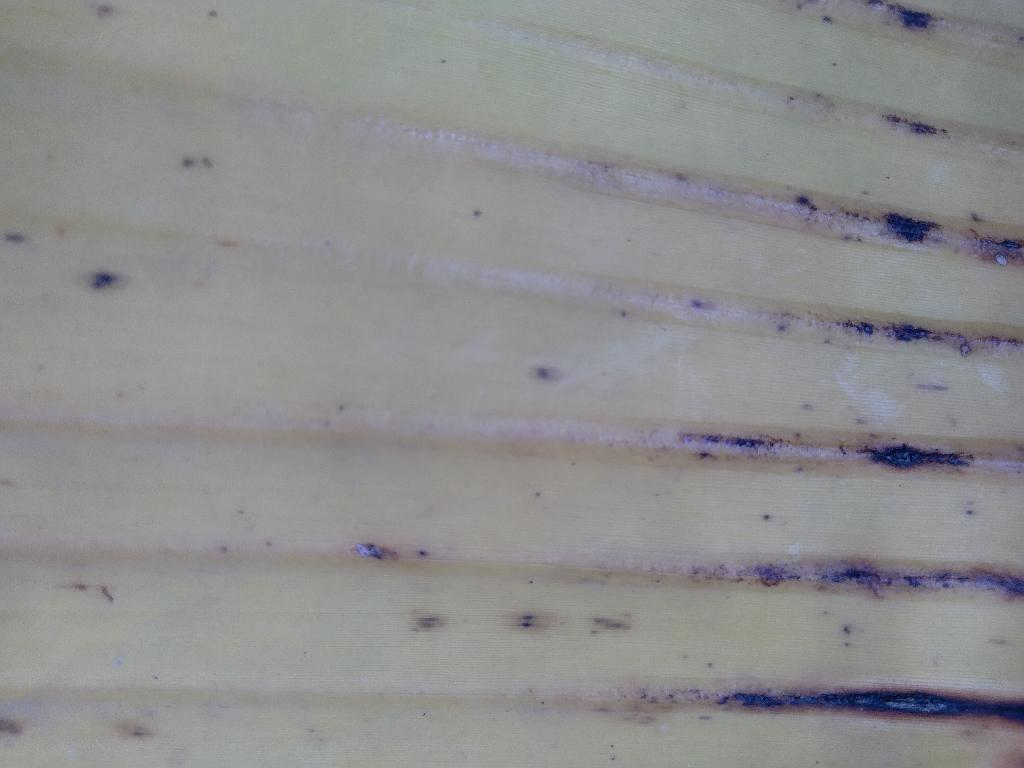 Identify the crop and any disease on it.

banana, fusarium wilt race 1
